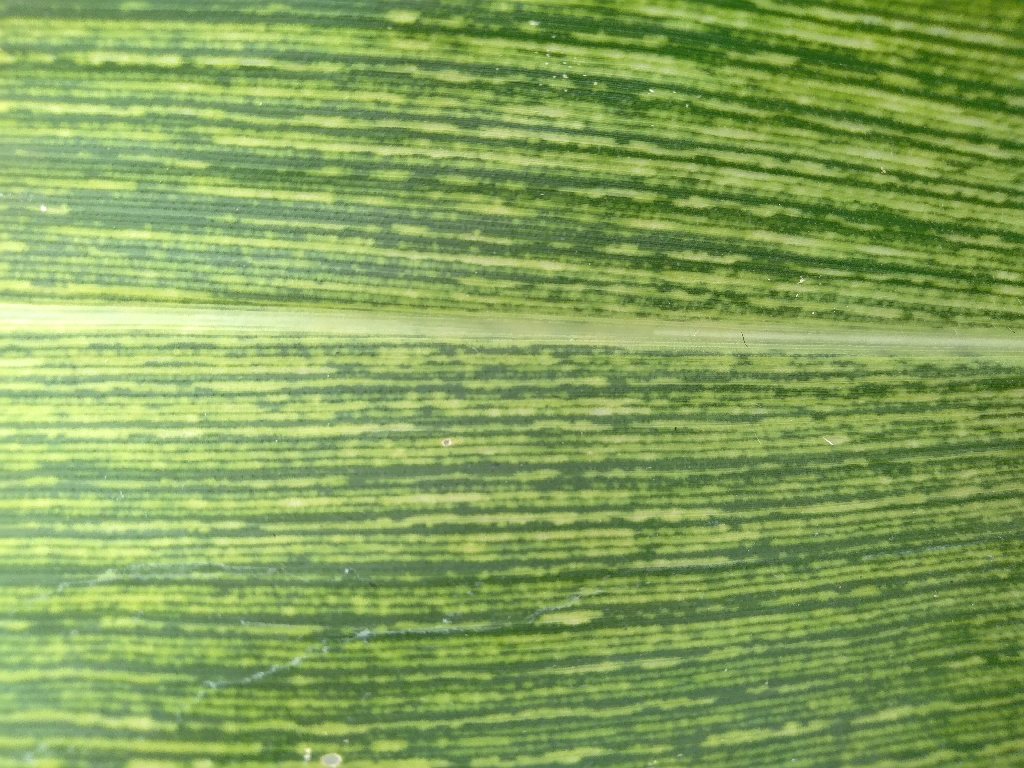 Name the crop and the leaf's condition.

maize, maize streak virus
